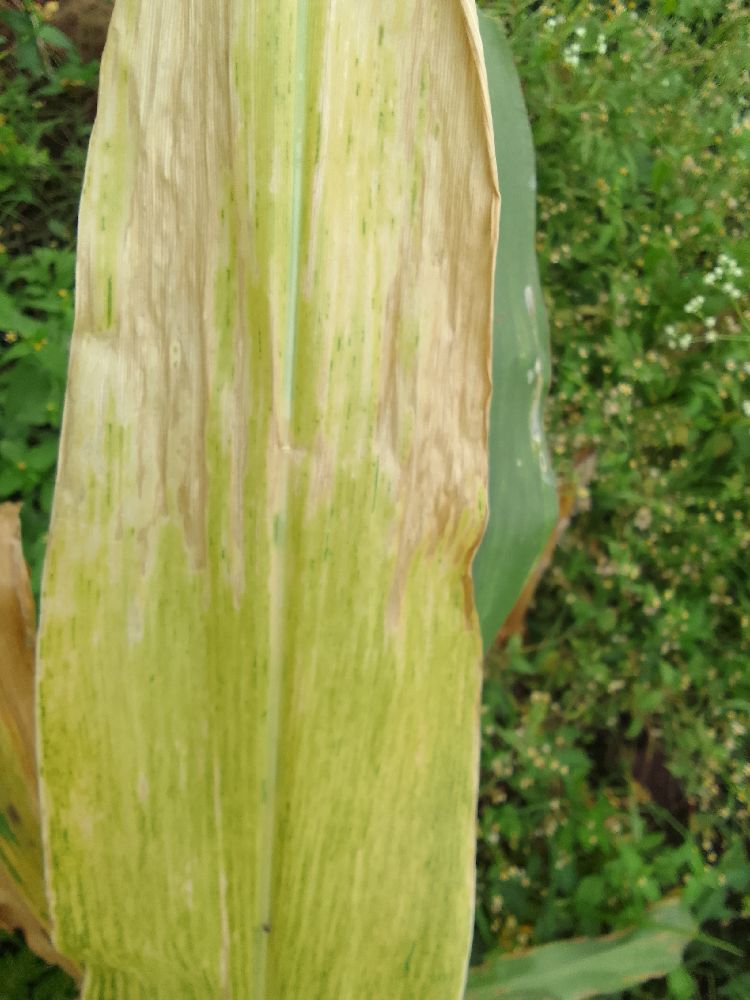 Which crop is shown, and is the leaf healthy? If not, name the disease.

maize, maize lethal necrosis
